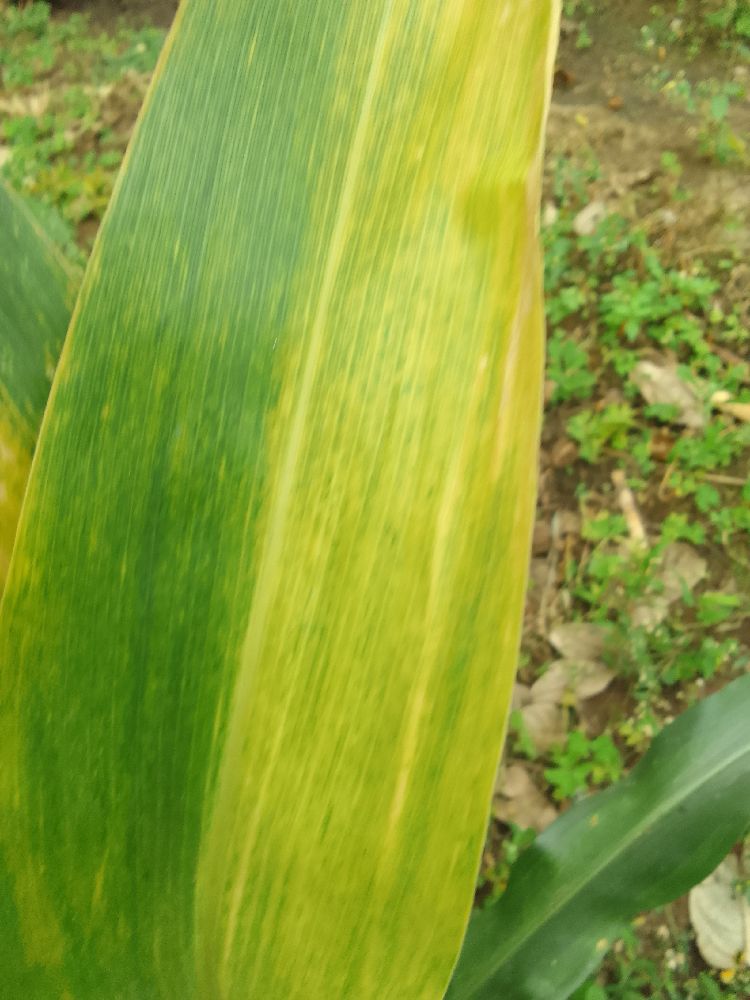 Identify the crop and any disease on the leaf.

maize, maize lethal necrosis
